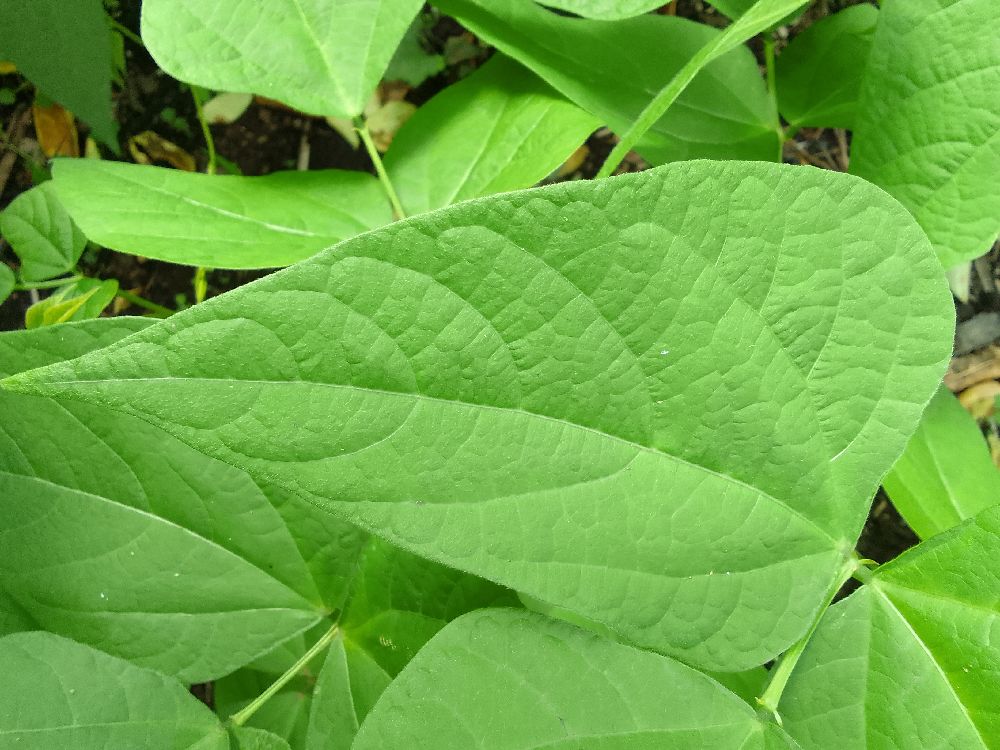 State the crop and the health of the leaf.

common bean, healthy
